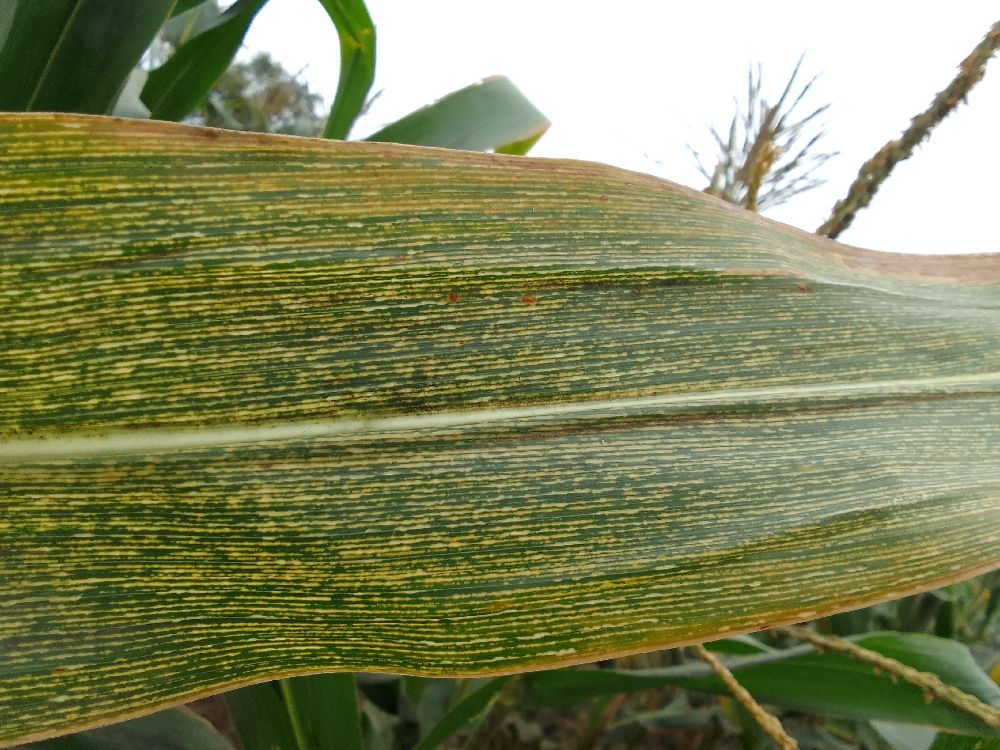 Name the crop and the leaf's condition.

maize, maize streak virus
